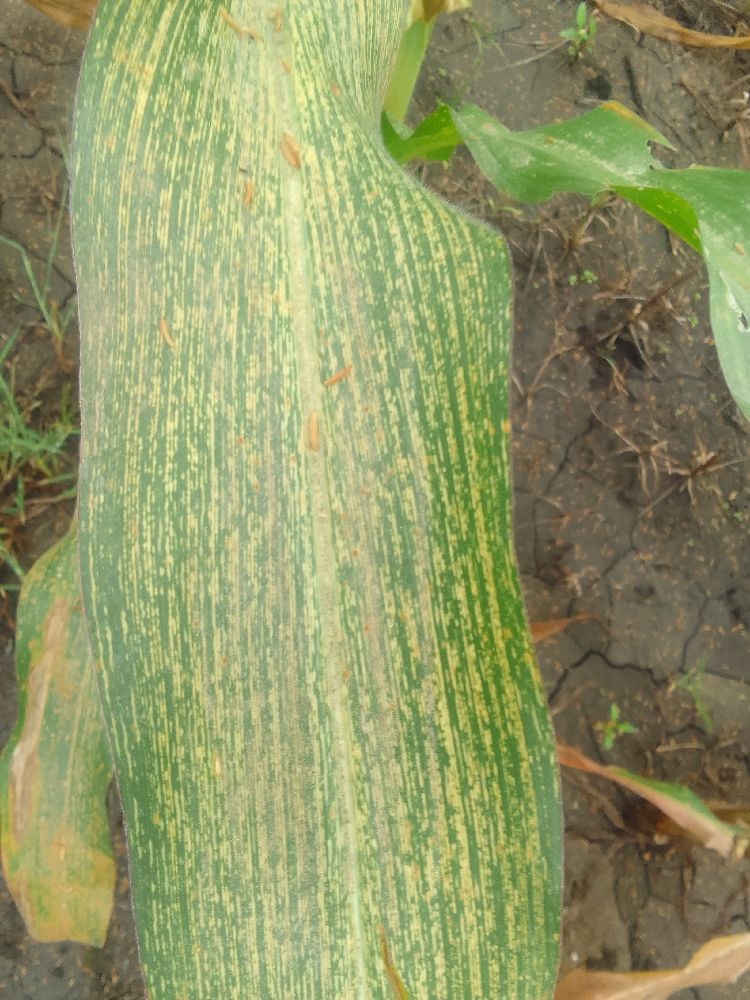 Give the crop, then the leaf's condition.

maize, maize streak virus
